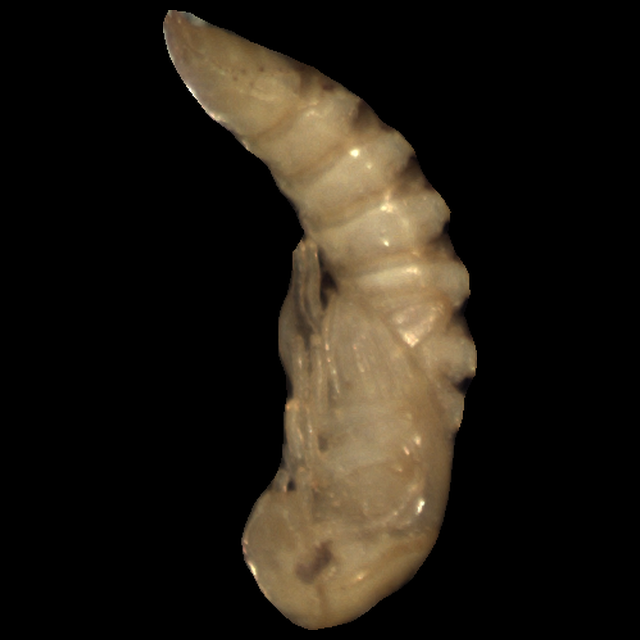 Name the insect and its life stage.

mealworm pupa
